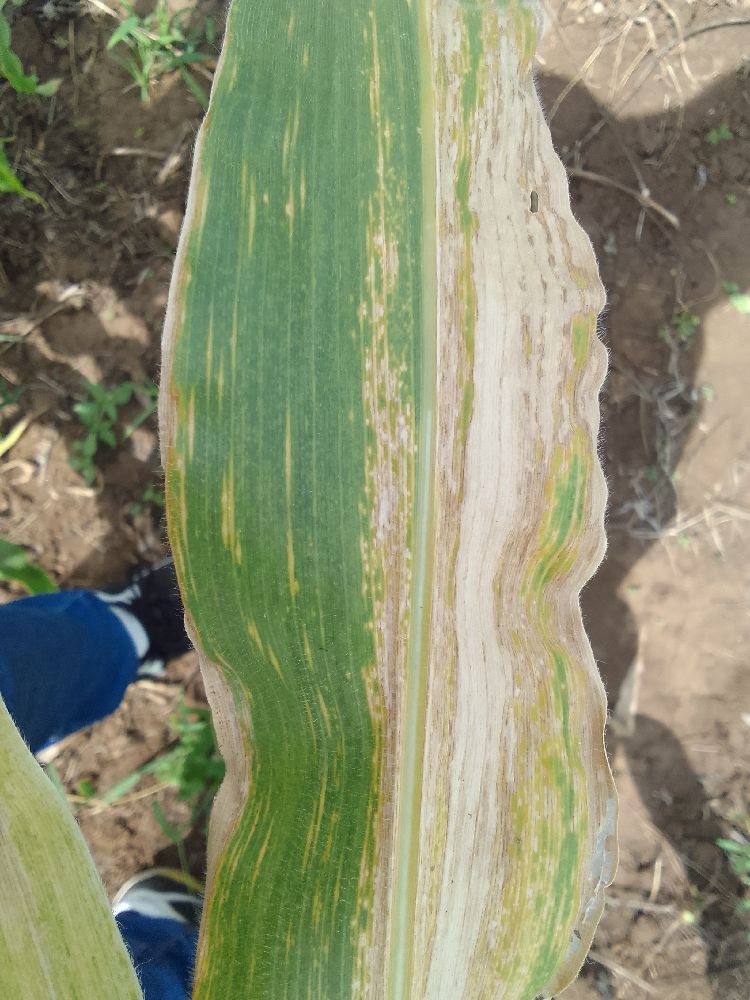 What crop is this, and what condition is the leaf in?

maize, maize lethal necrosis
